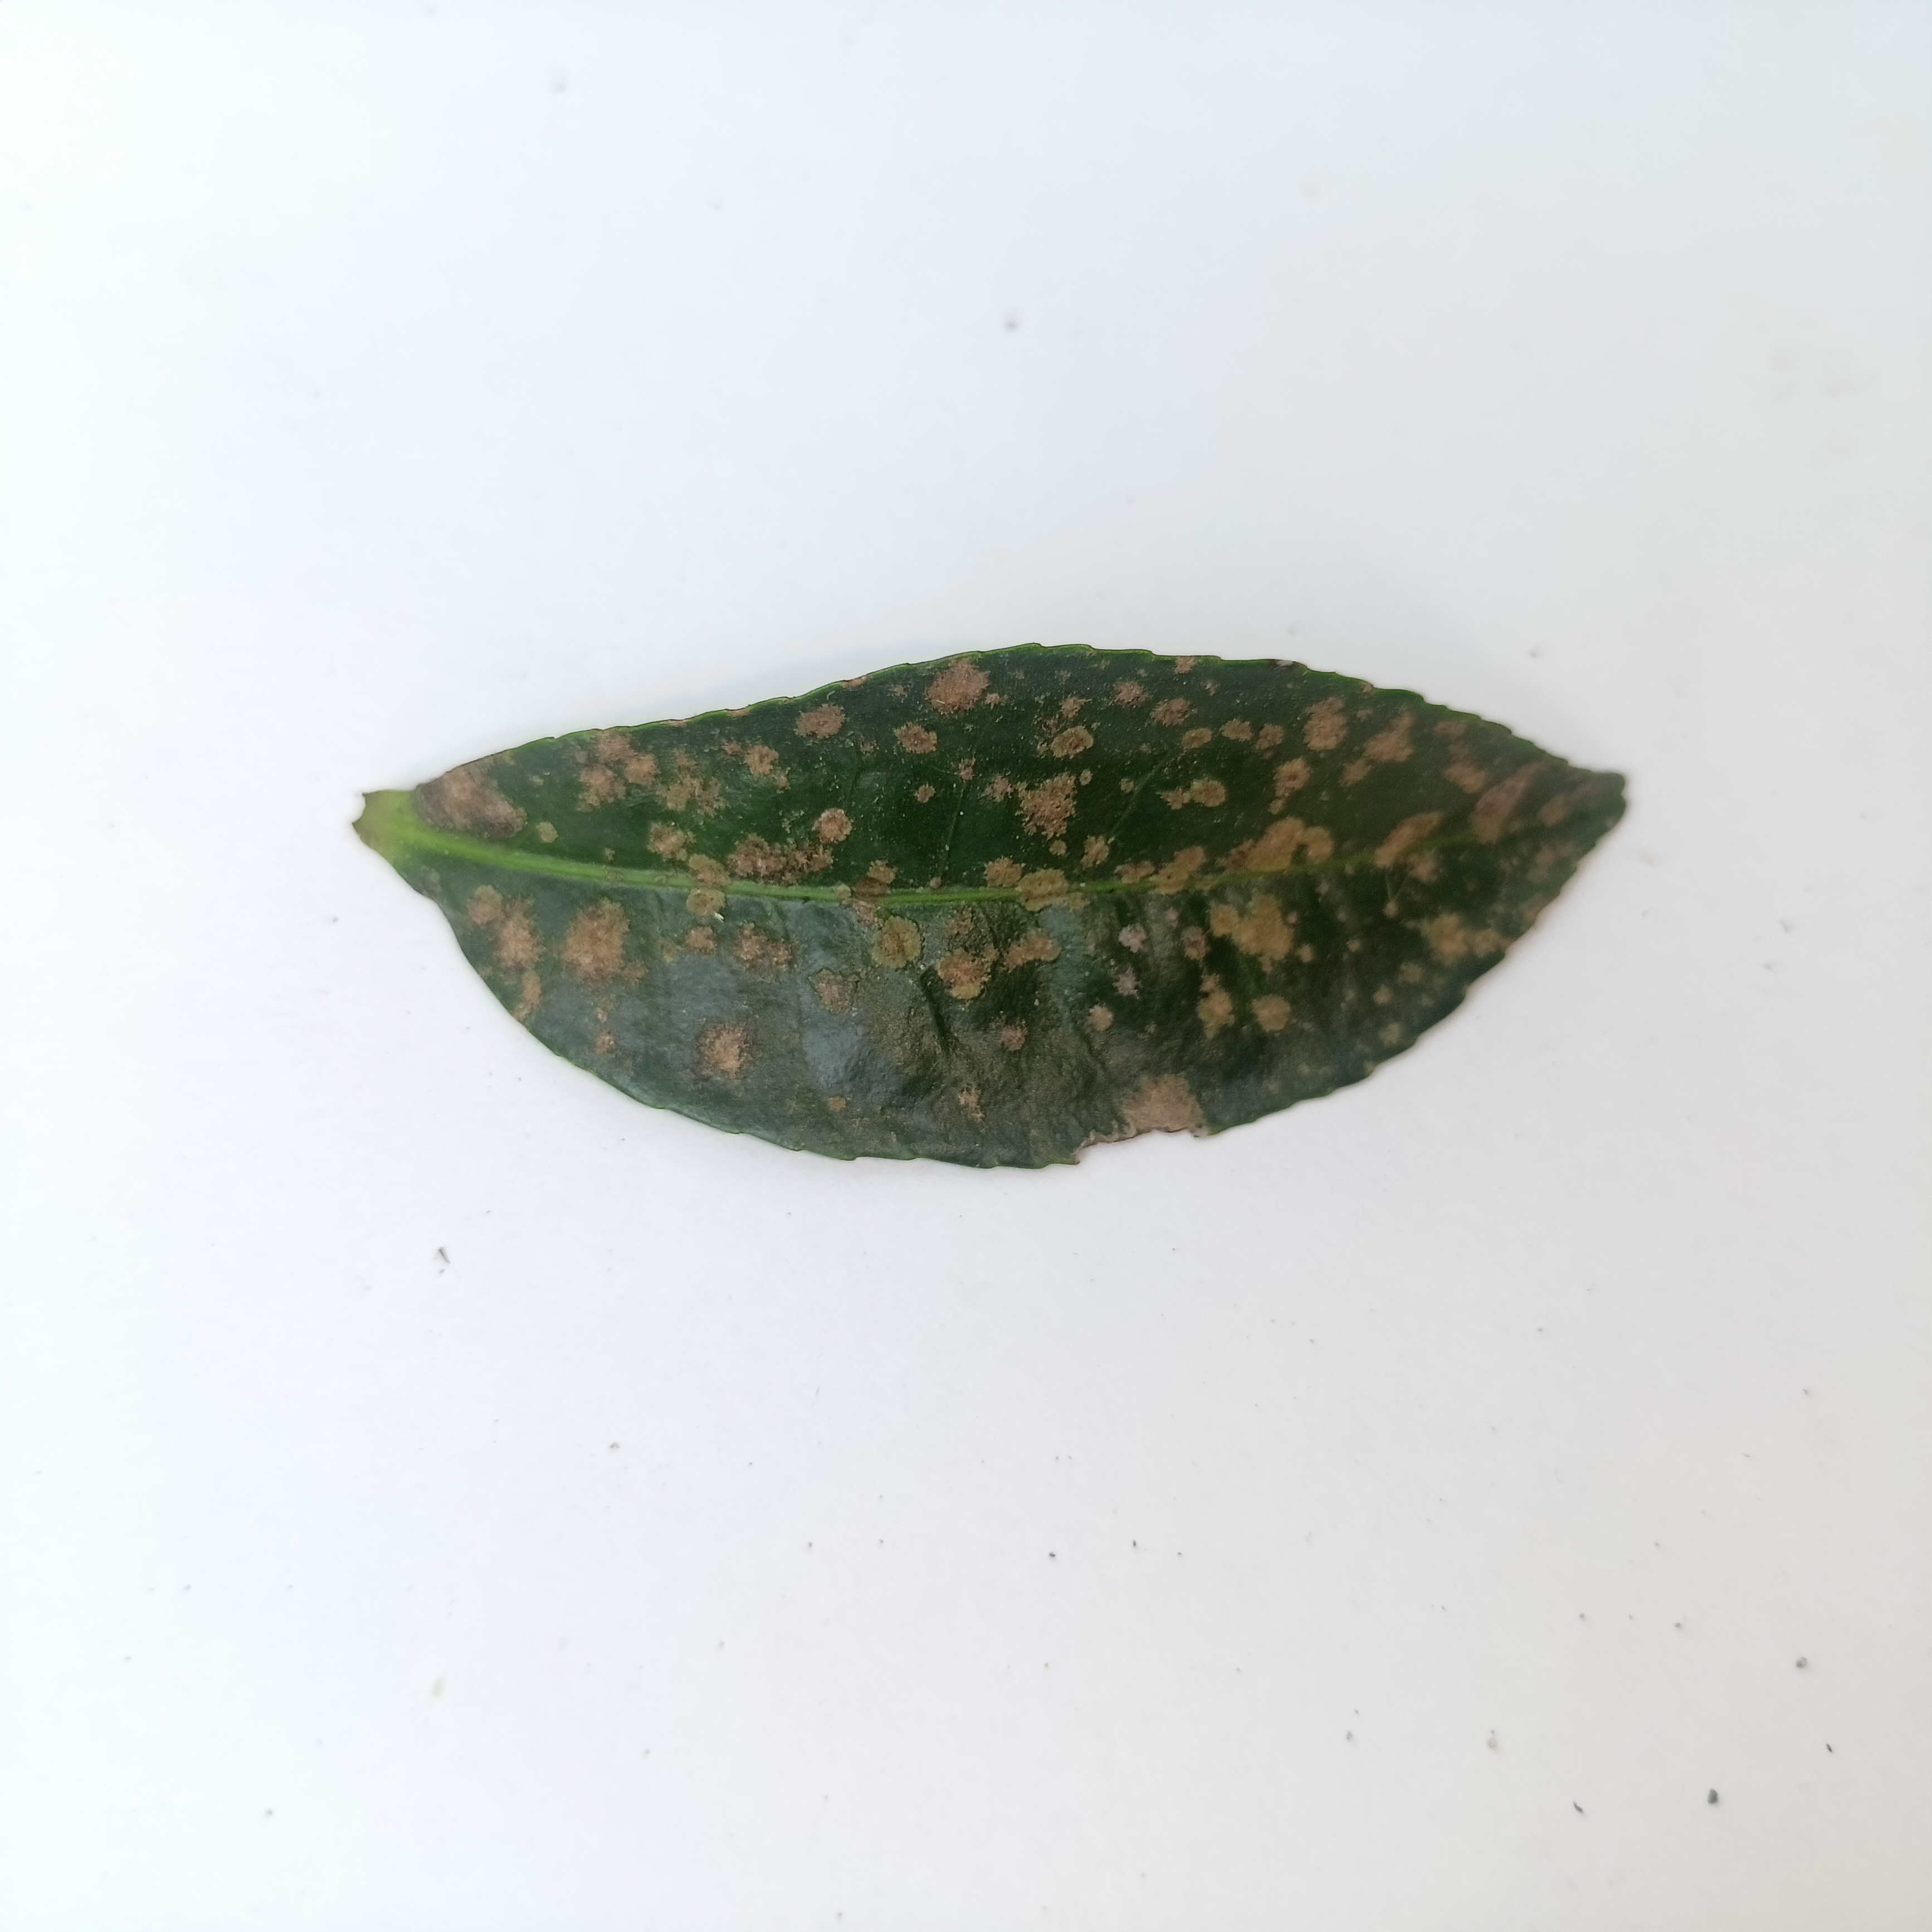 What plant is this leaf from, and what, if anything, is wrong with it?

tea, algal leaf
